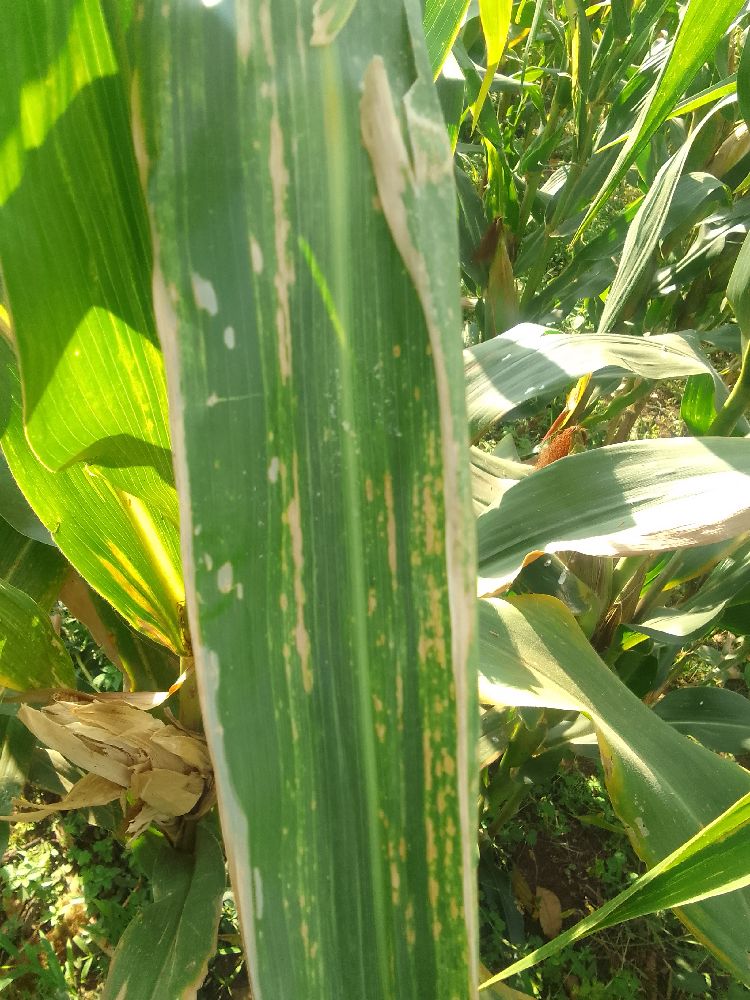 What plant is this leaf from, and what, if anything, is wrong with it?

maize, maize lethal necrosis
